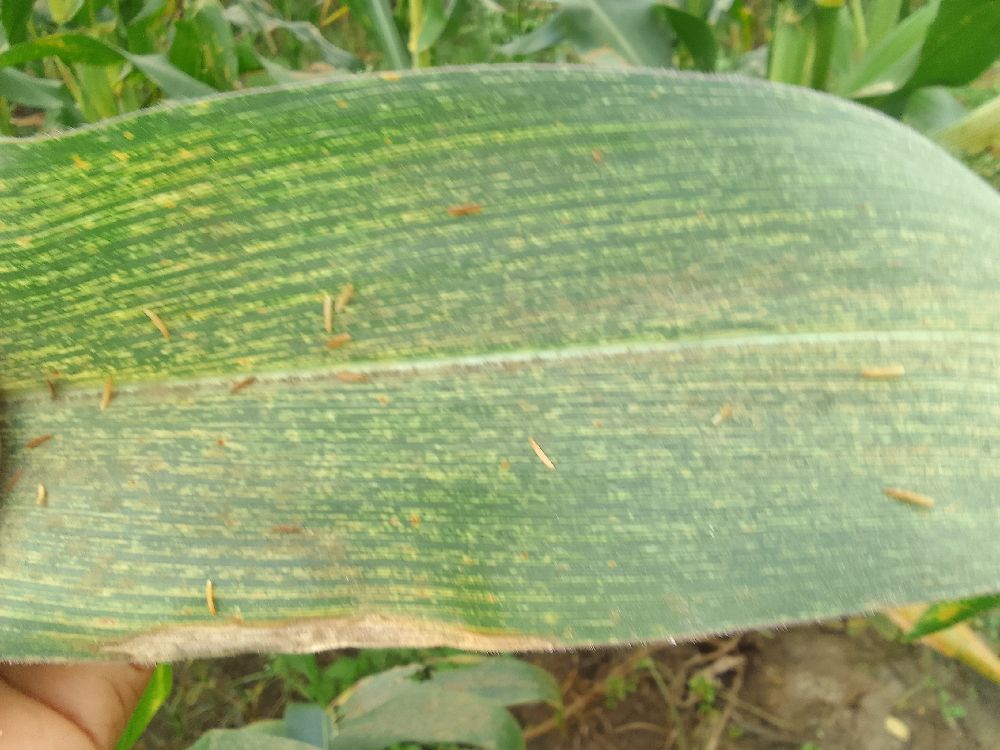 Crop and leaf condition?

maize, maize streak virus
